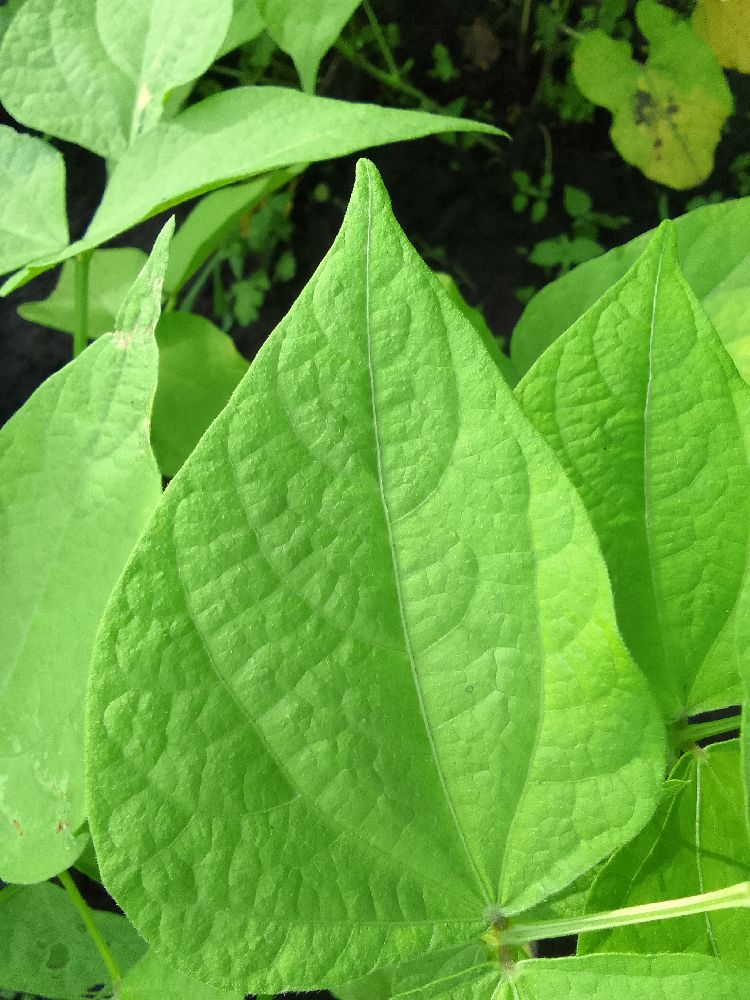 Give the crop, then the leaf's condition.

common bean, healthy
